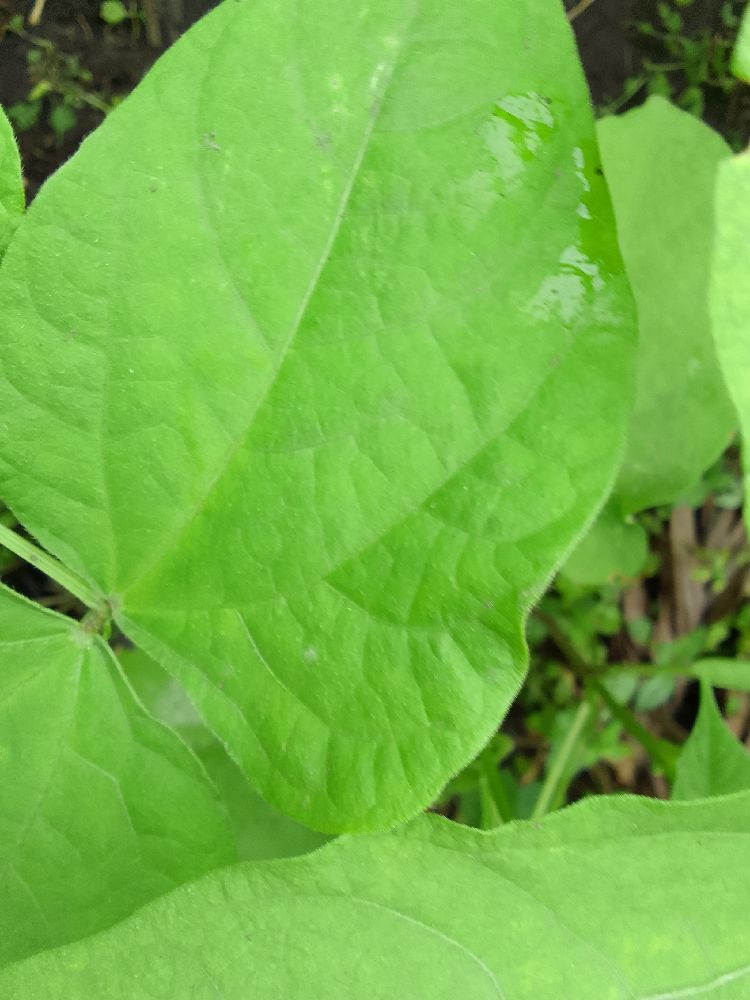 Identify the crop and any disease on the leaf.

common bean, healthy
